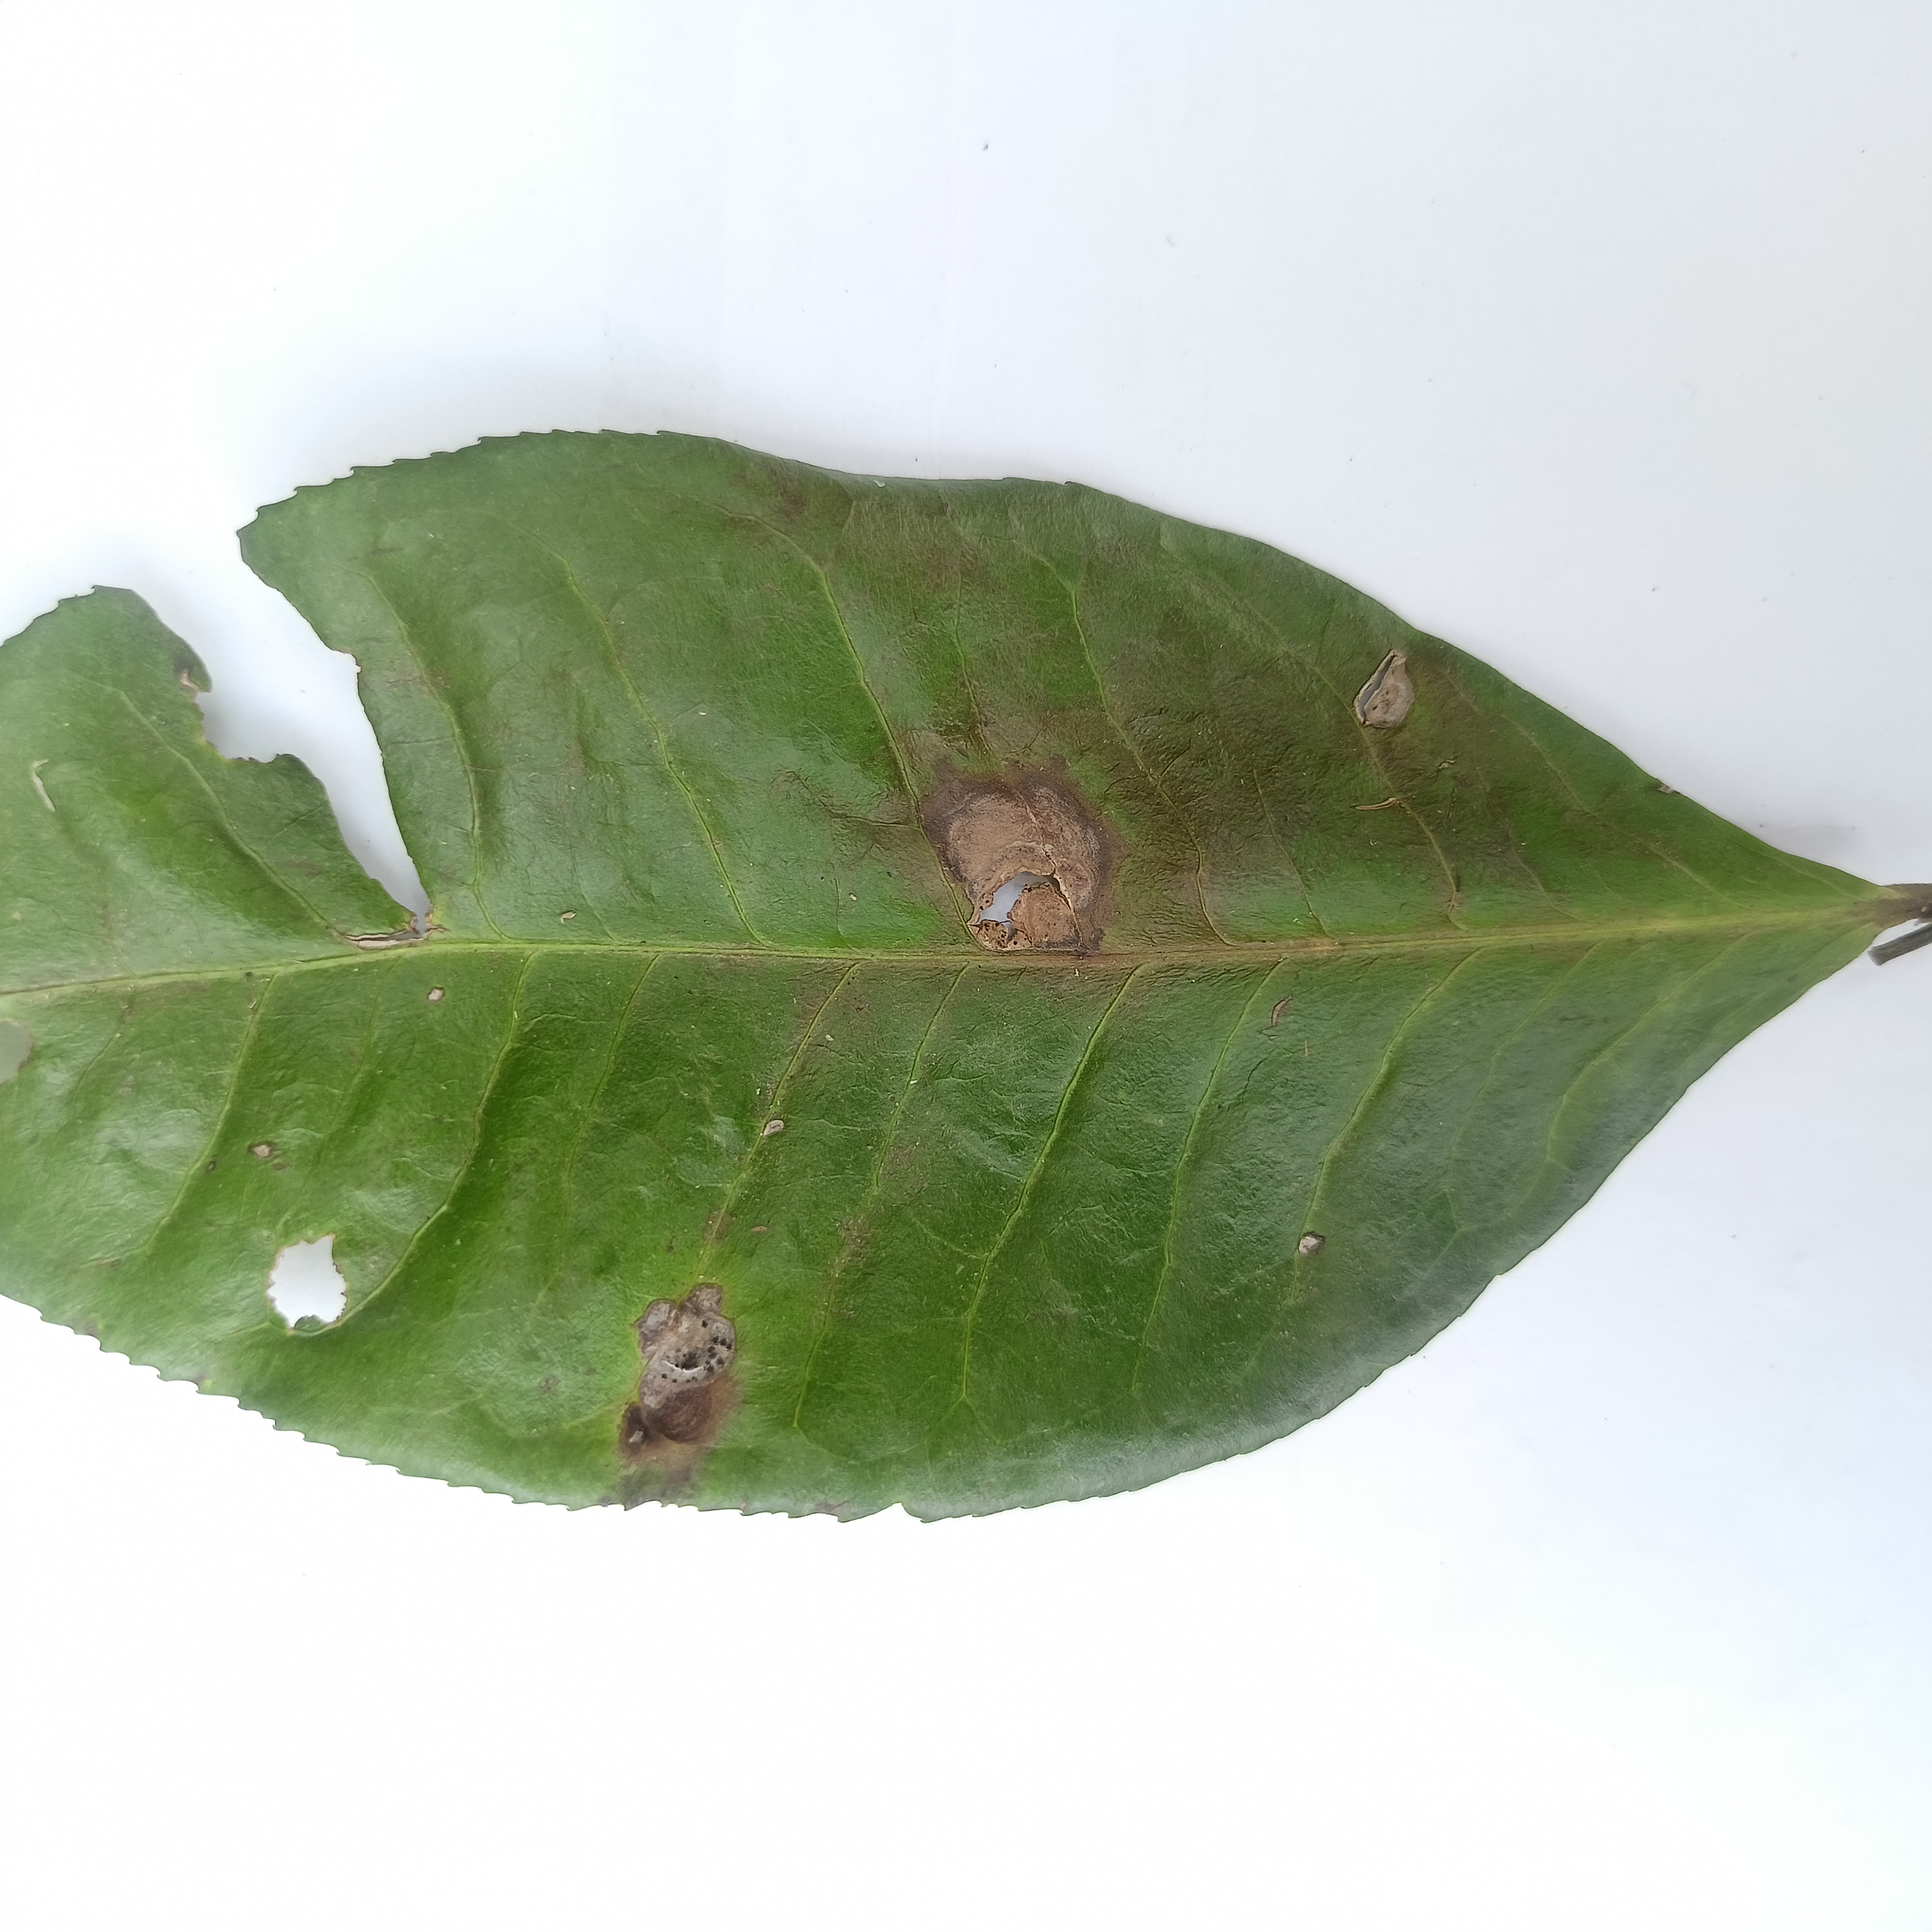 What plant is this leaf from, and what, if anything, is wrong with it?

tea, brown blight
